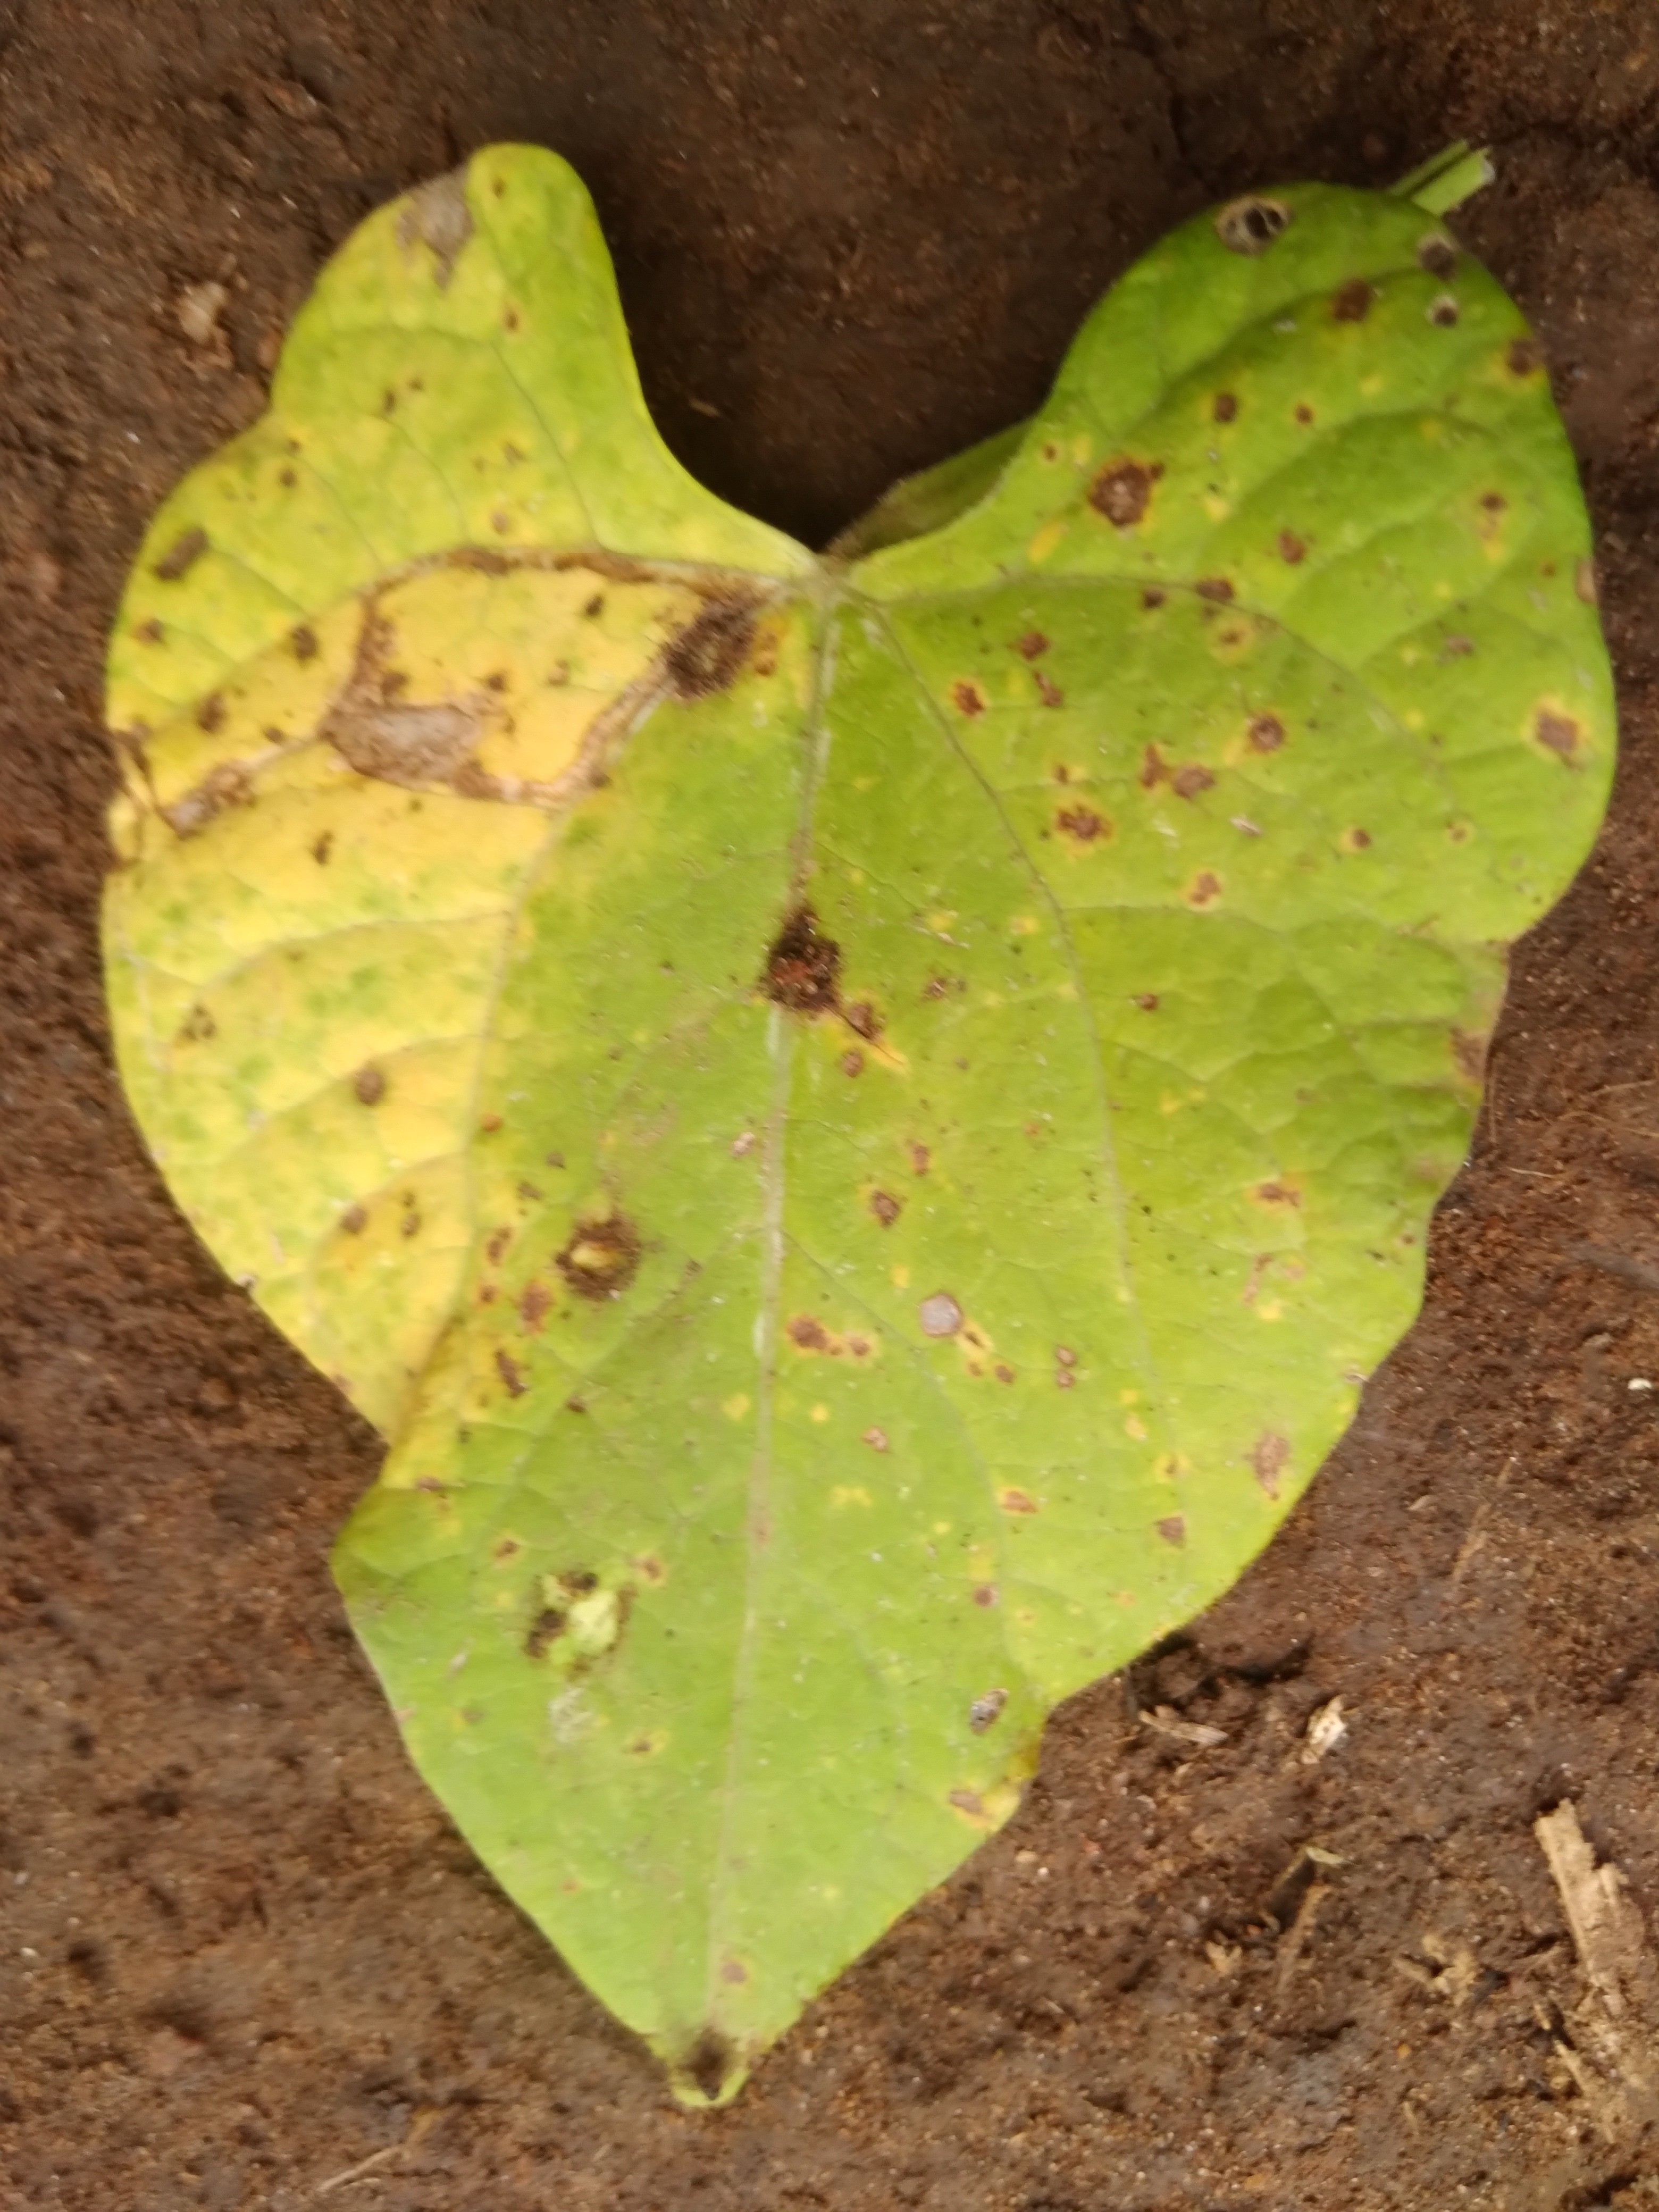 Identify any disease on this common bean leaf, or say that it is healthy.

rust
